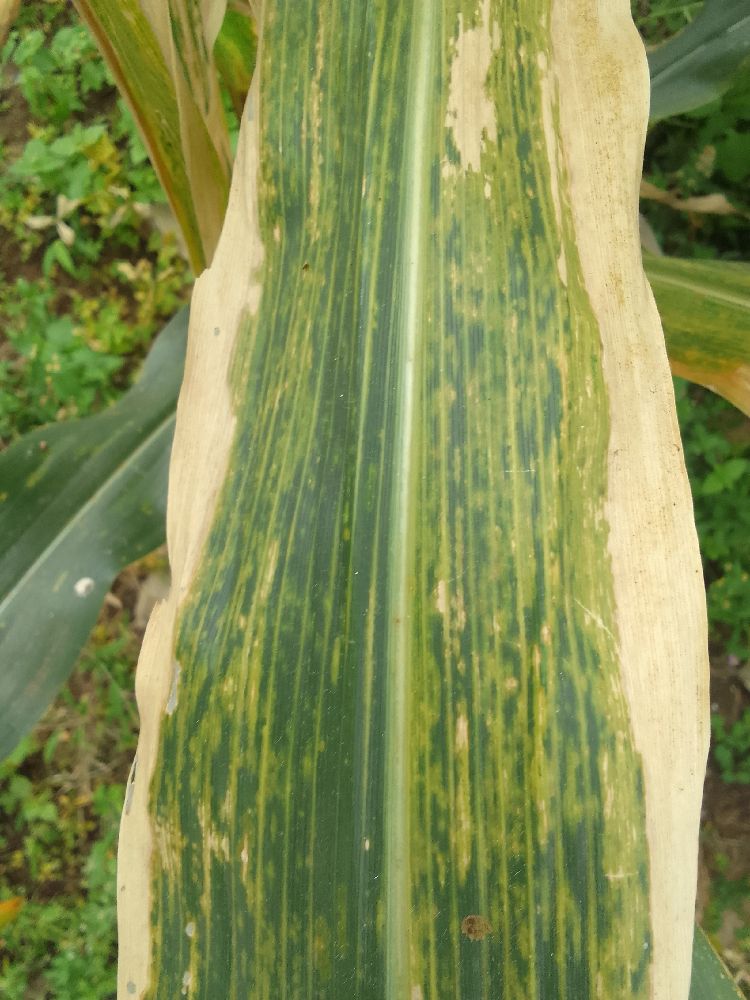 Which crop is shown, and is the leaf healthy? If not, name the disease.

maize, maize lethal necrosis
